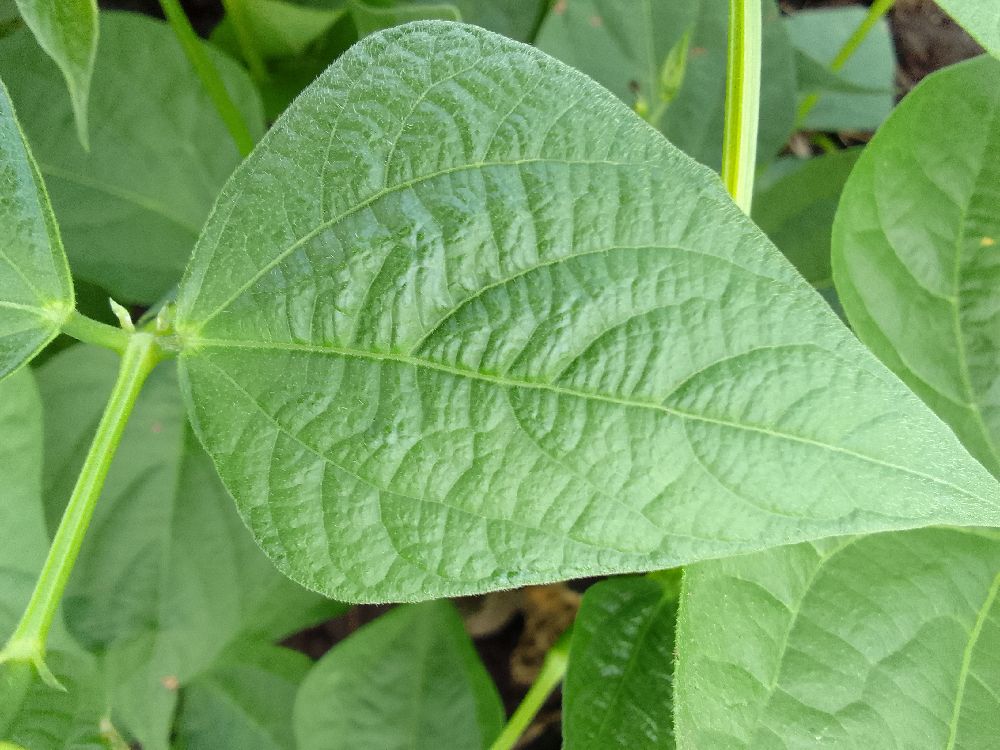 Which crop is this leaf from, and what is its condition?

common bean, healthy
